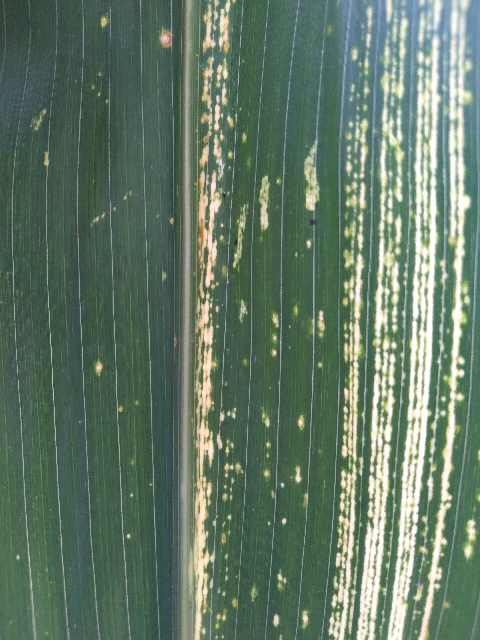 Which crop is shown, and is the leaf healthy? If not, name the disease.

maize, maize streak virus
